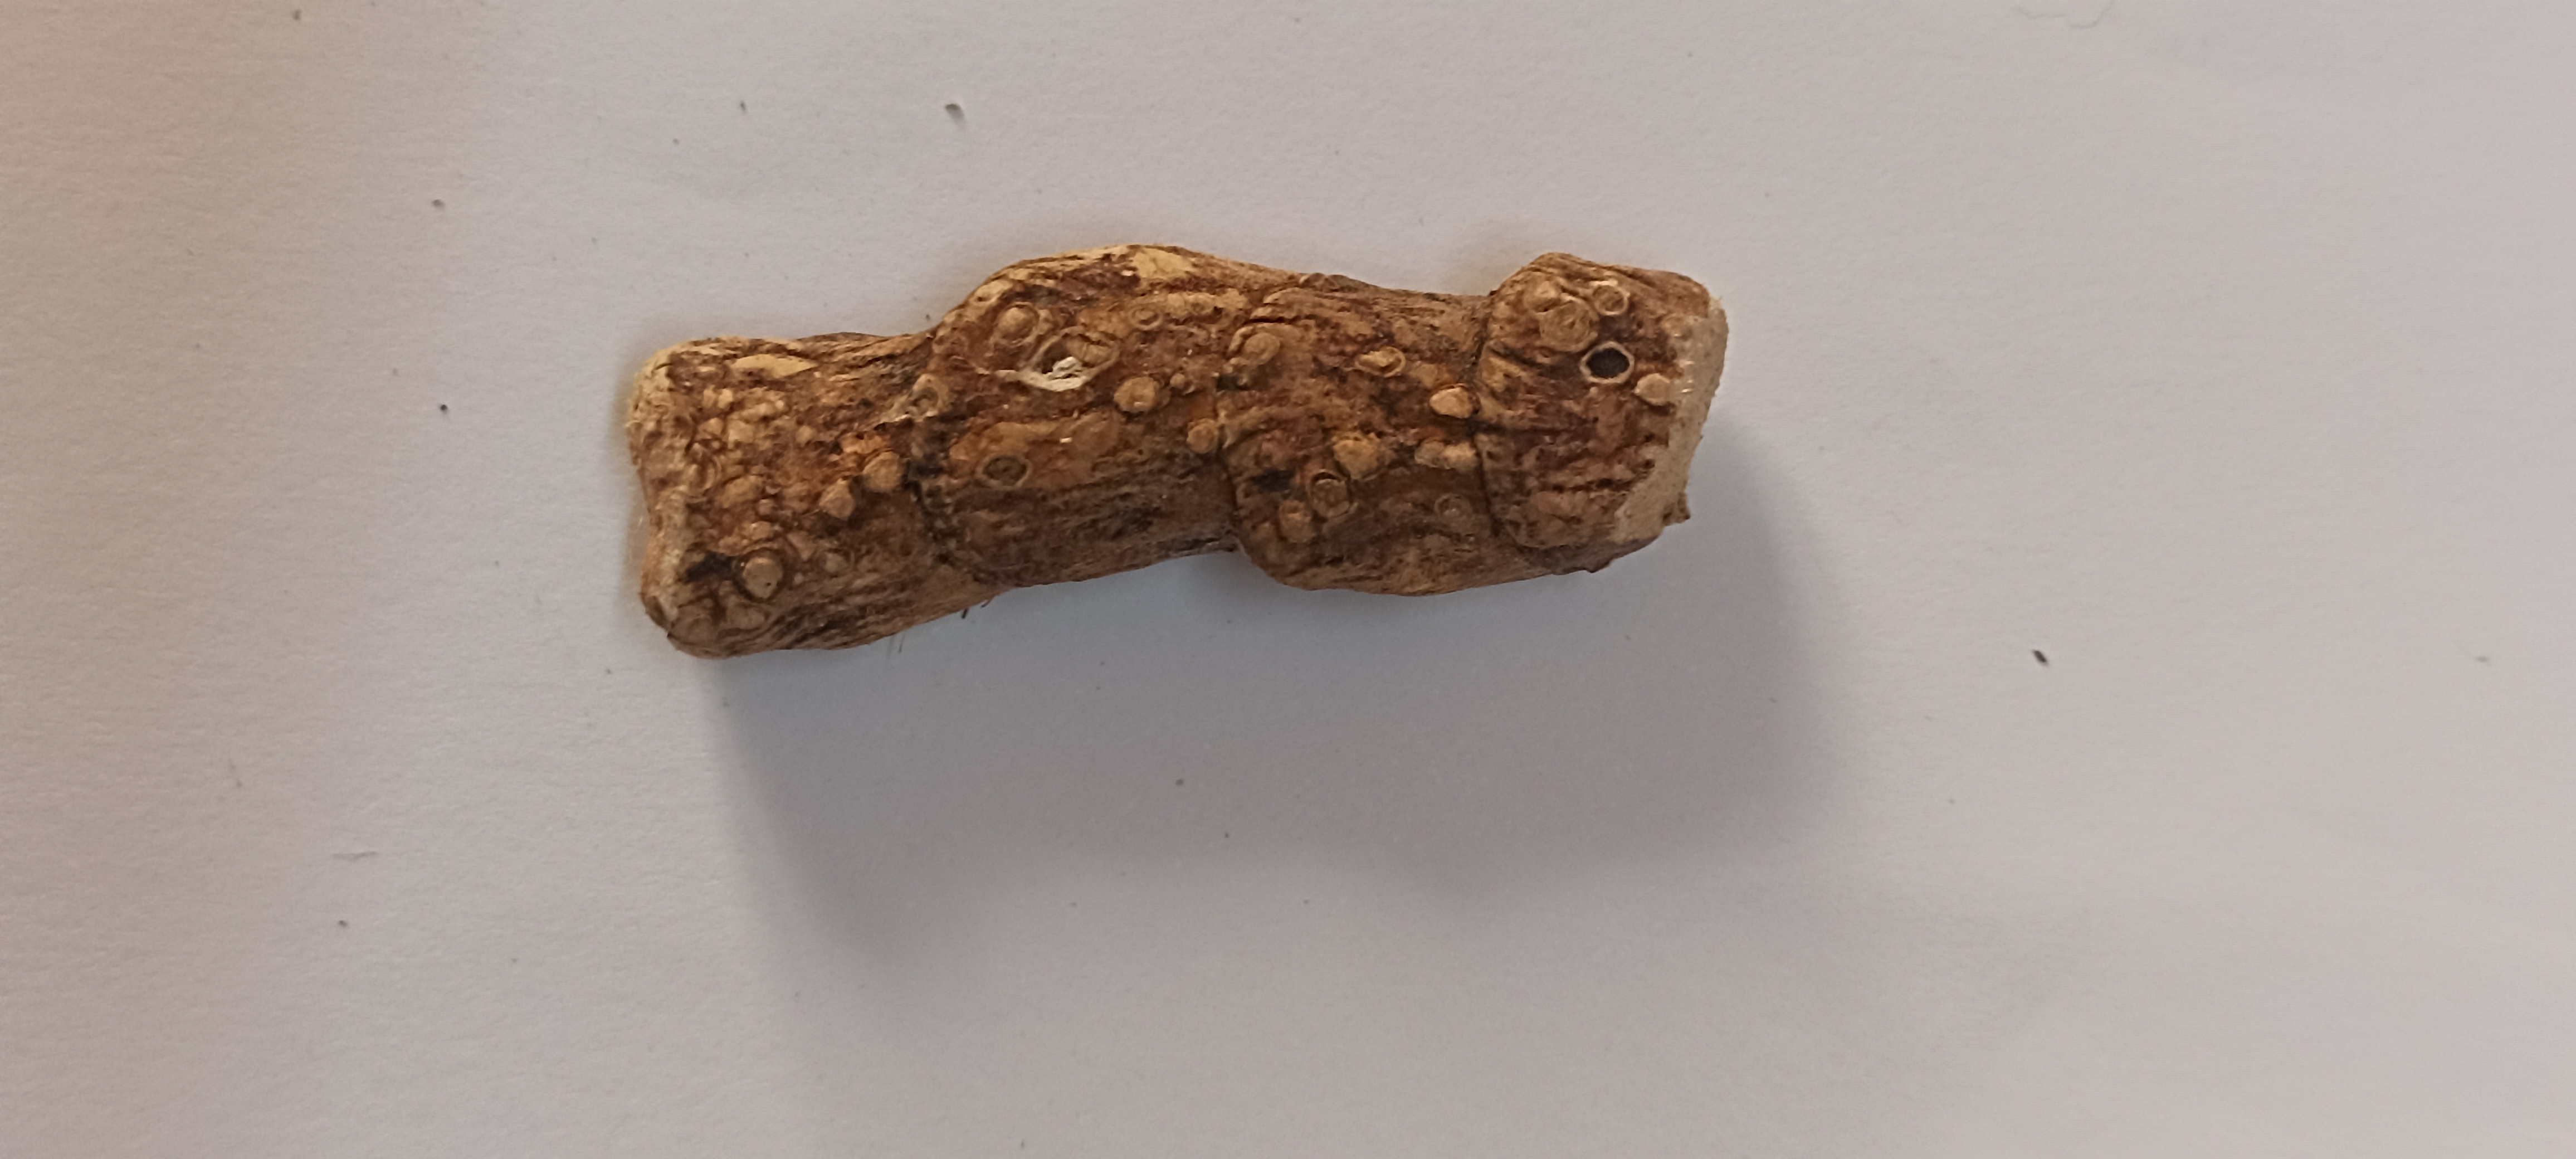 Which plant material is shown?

vekhand
